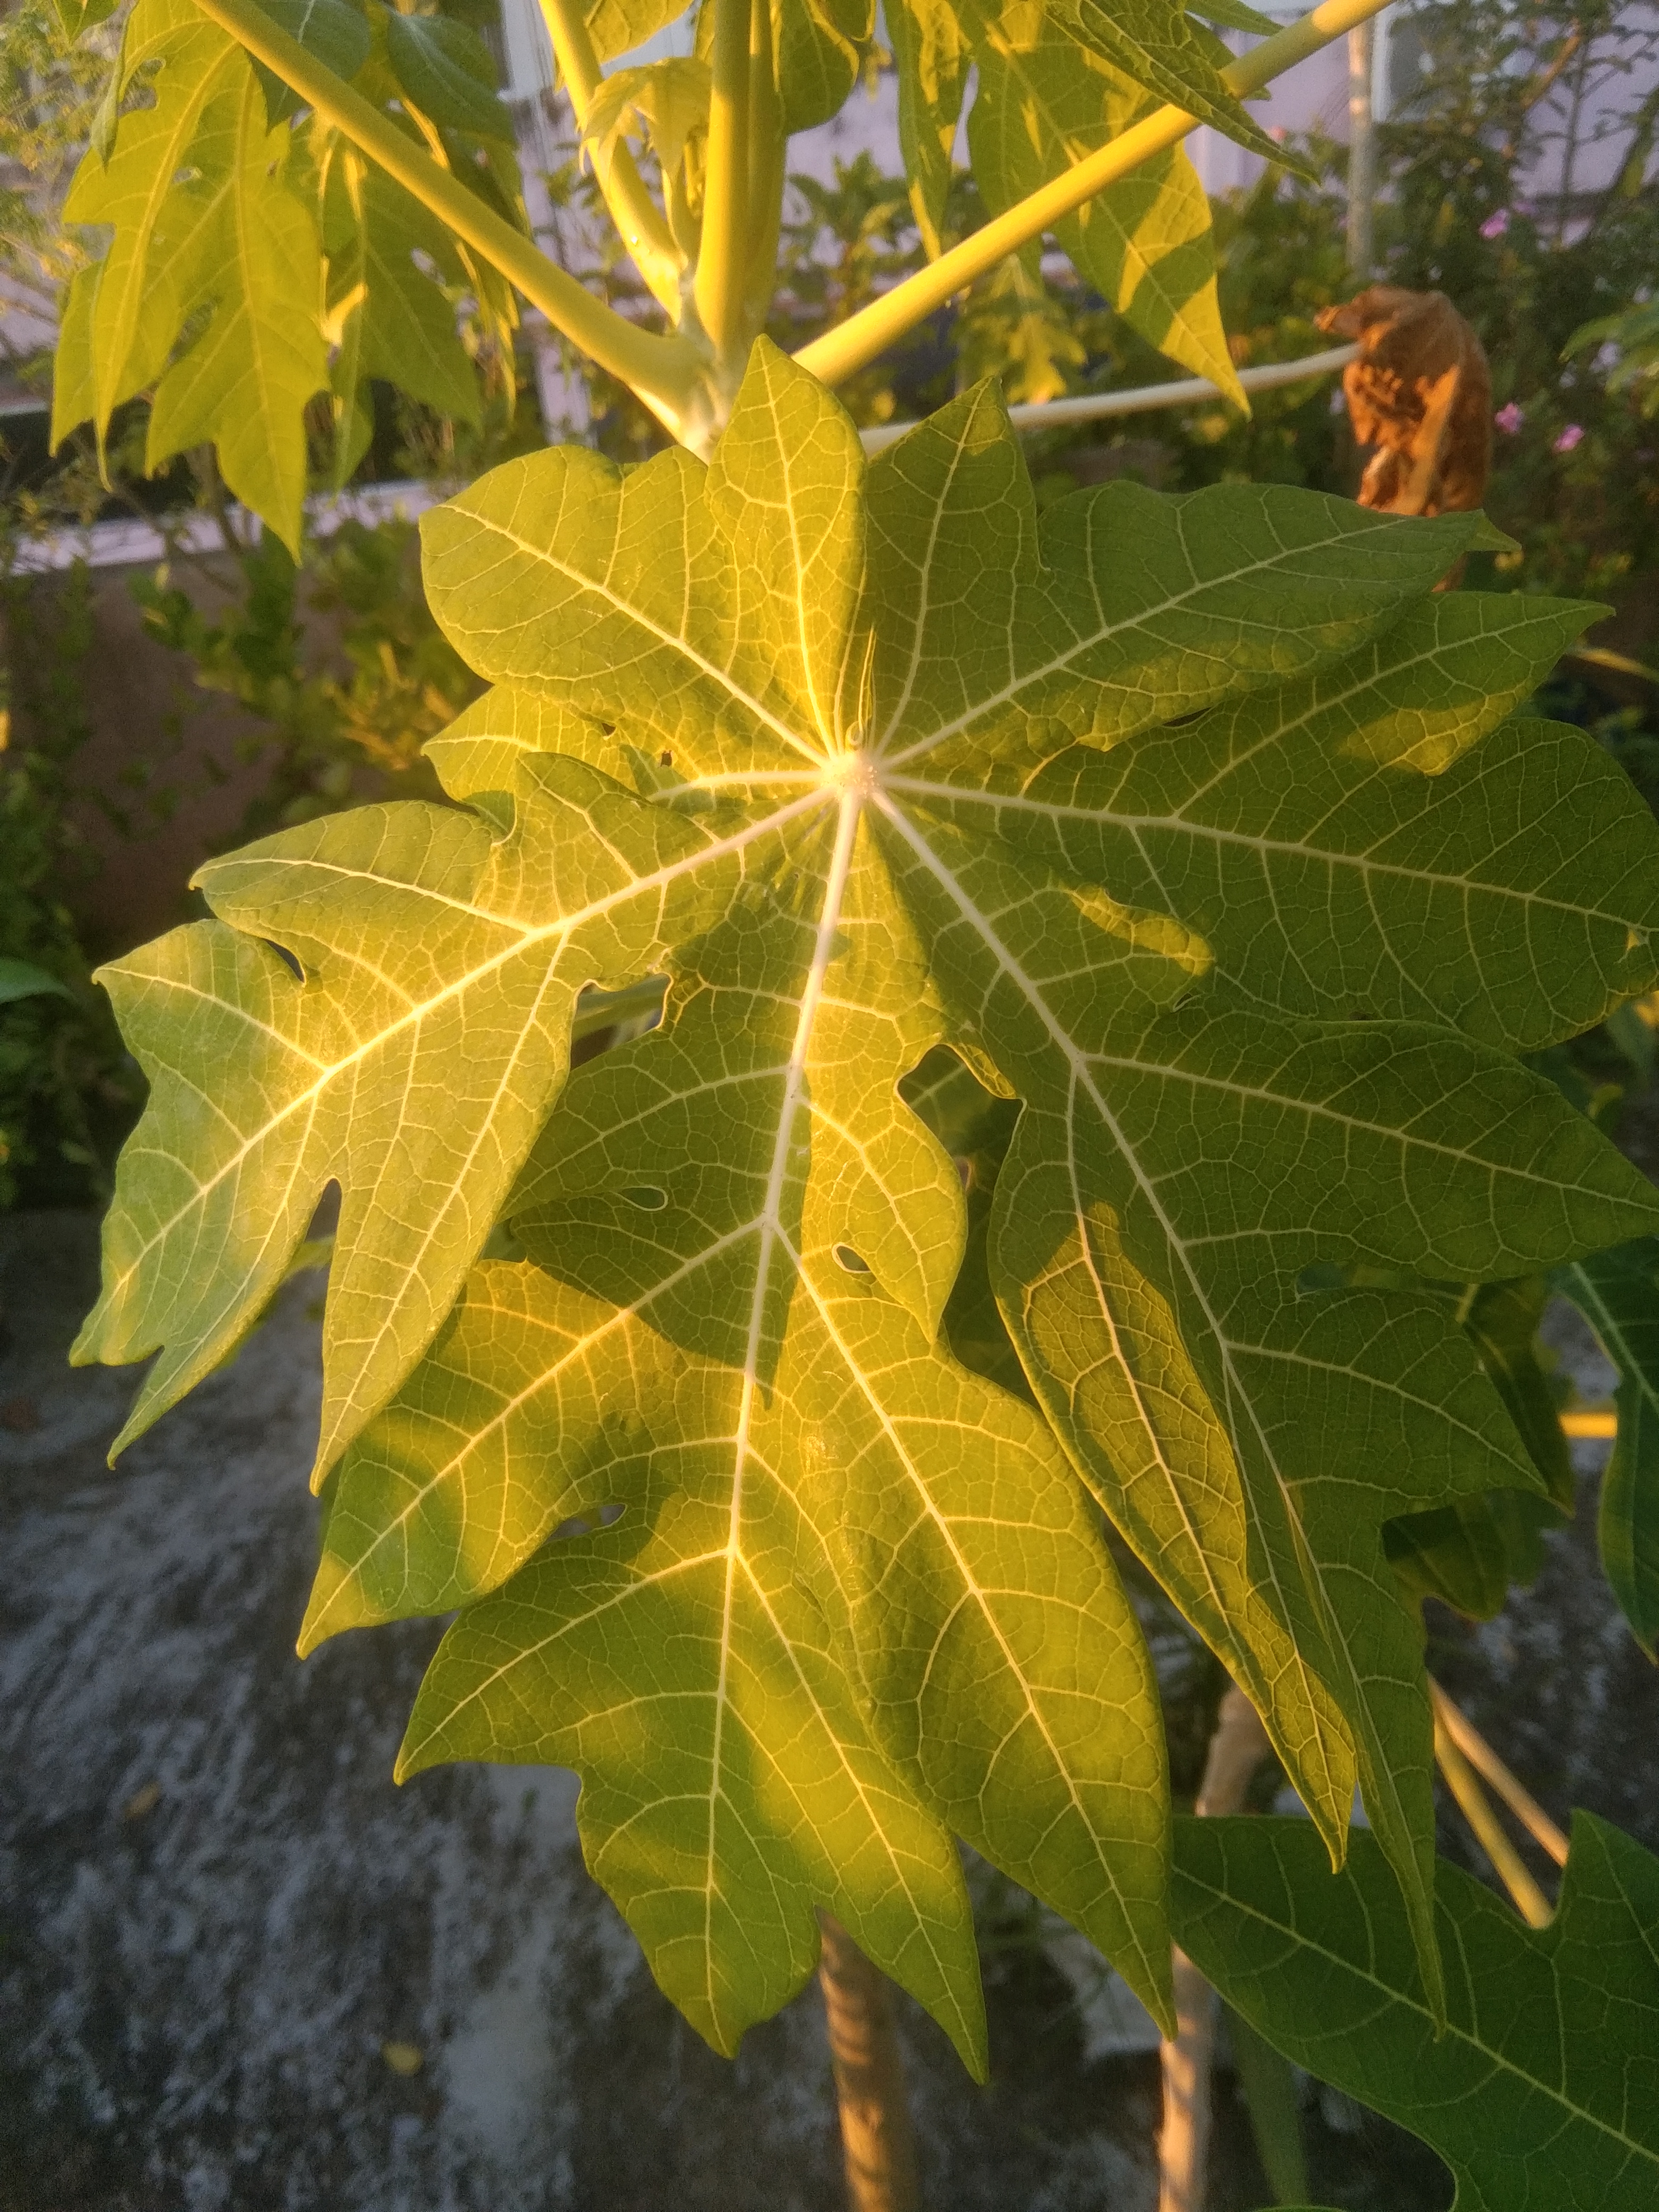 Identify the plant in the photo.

papaya
